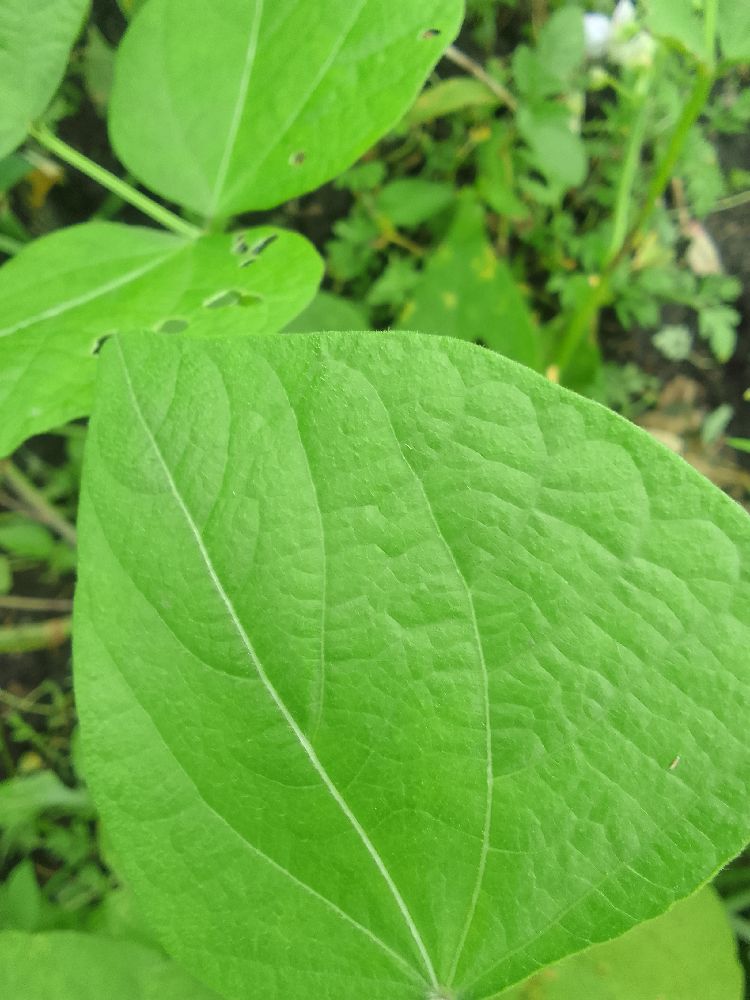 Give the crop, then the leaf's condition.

common bean, healthy
